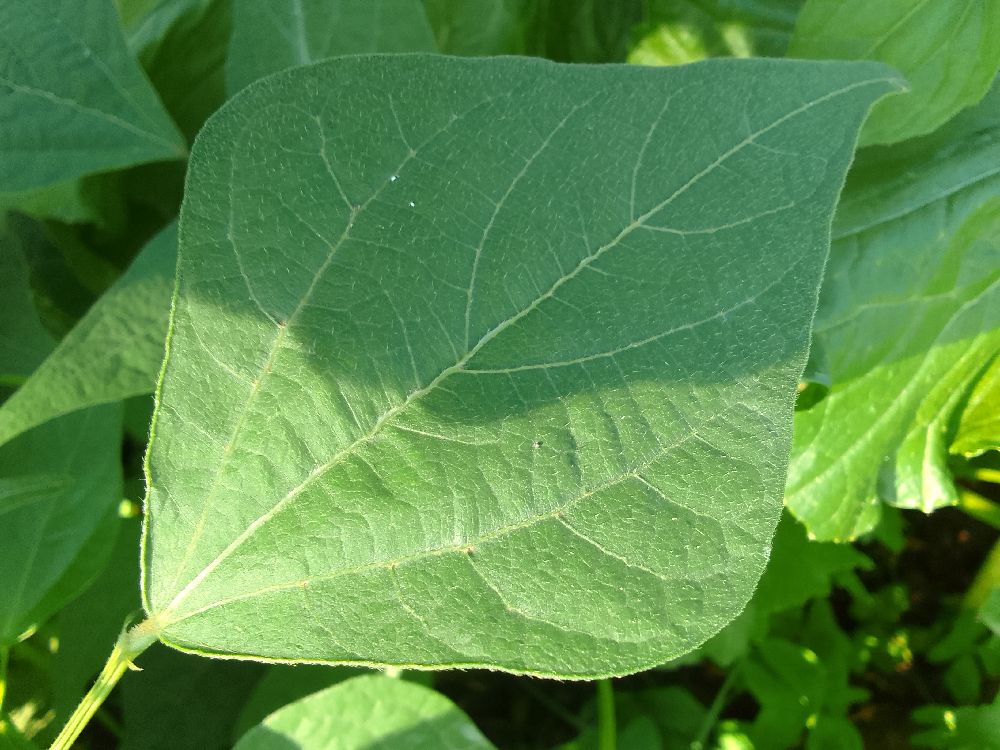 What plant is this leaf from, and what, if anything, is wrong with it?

common bean, healthy
